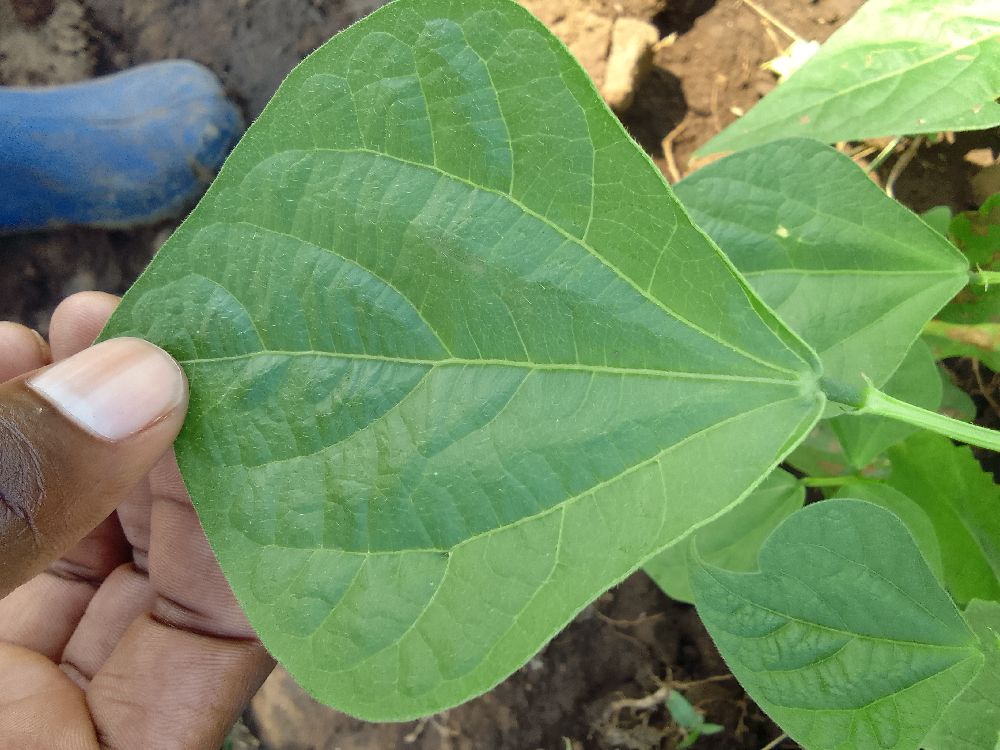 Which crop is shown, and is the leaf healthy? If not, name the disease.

common bean, healthy
